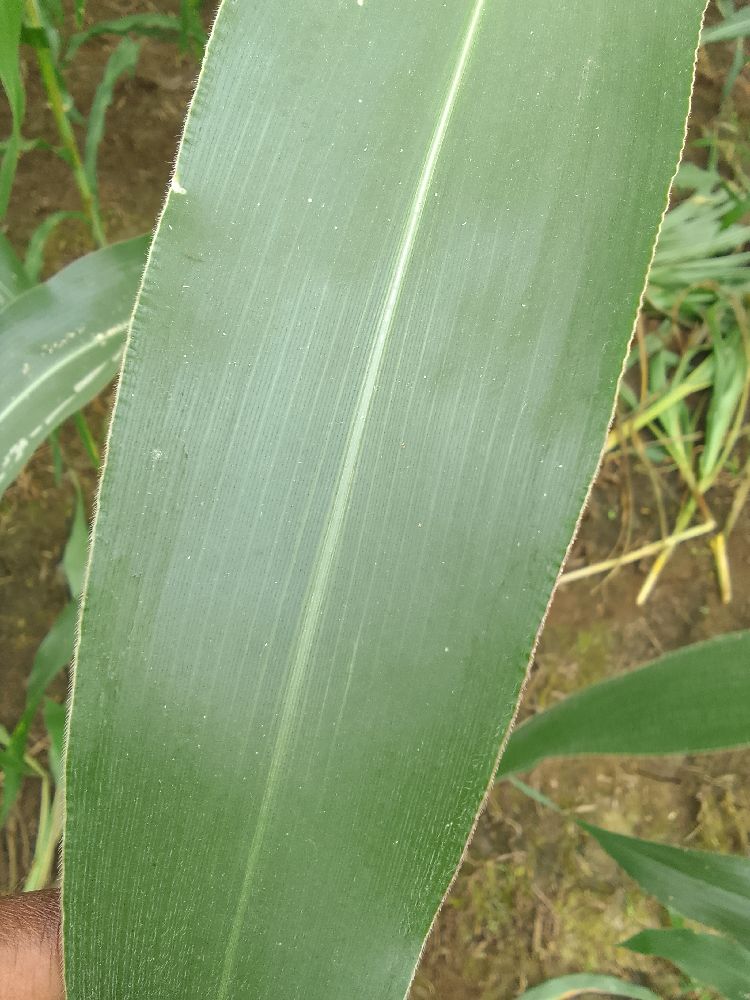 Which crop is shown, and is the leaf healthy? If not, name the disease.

maize, healthy
